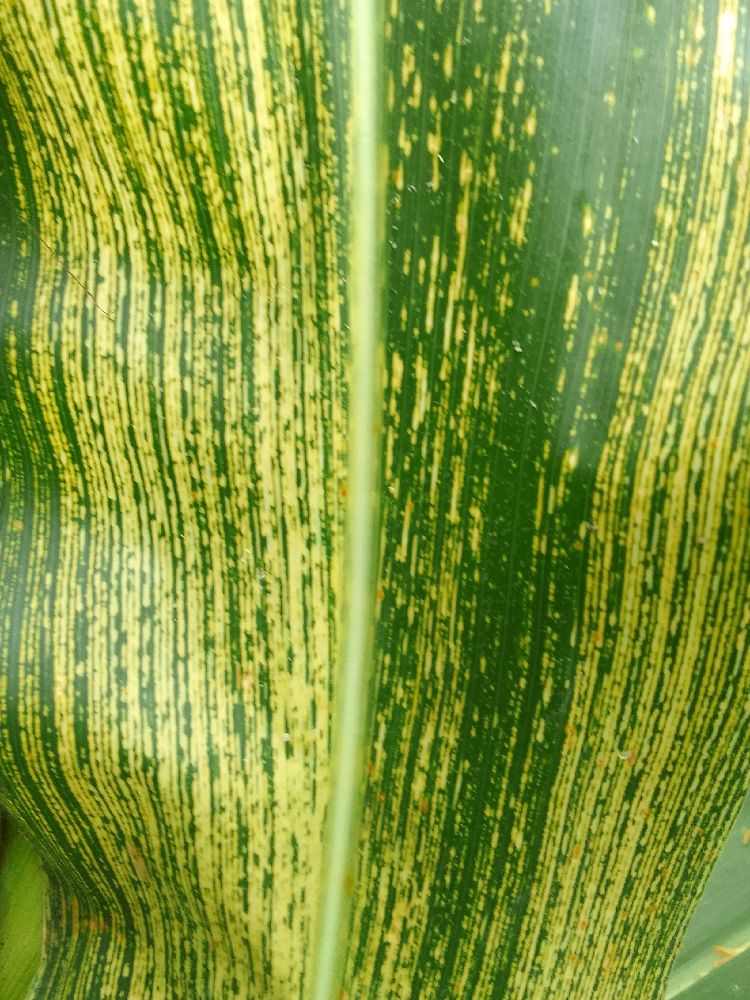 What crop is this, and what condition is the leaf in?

maize, maize streak virus
